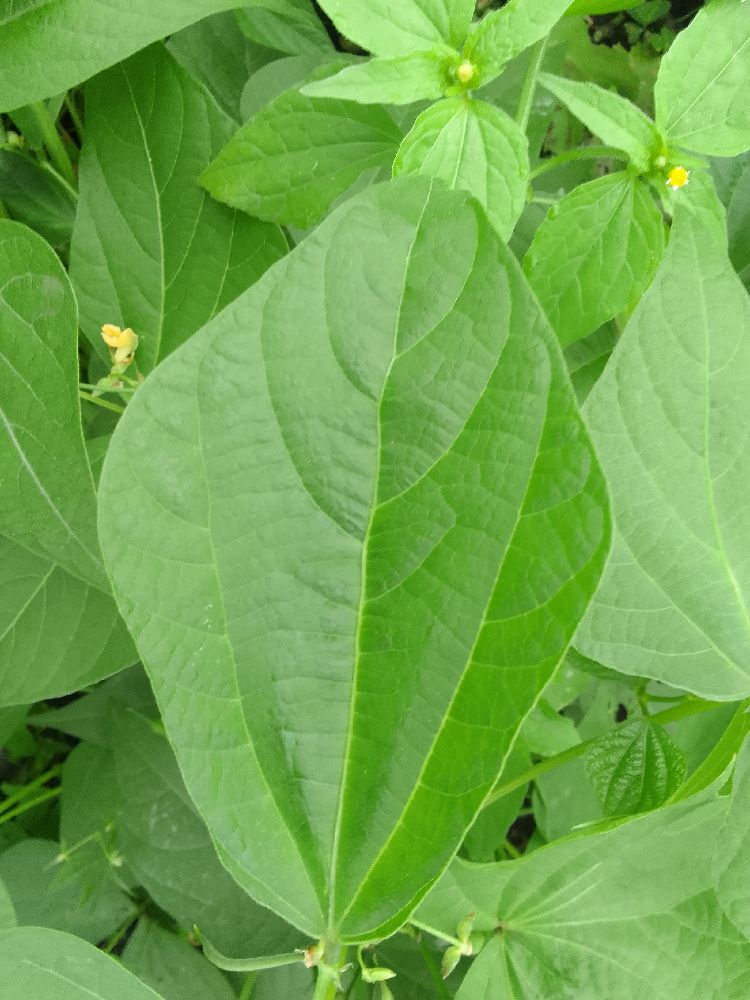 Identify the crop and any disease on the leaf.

common bean, healthy
